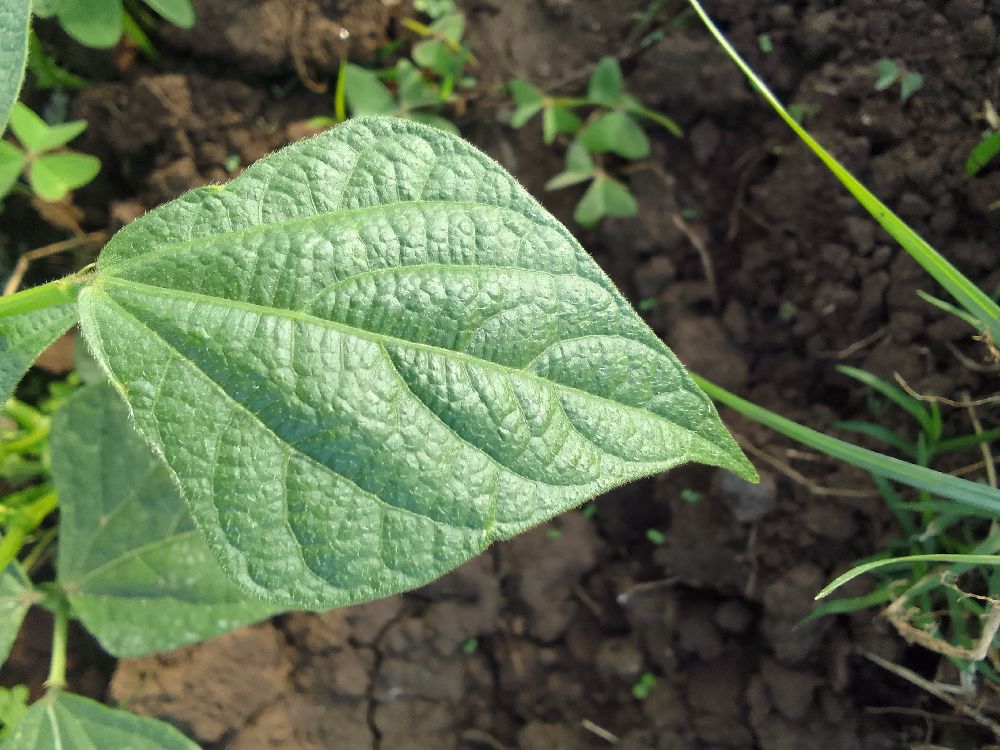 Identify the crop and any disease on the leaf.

common bean, healthy
